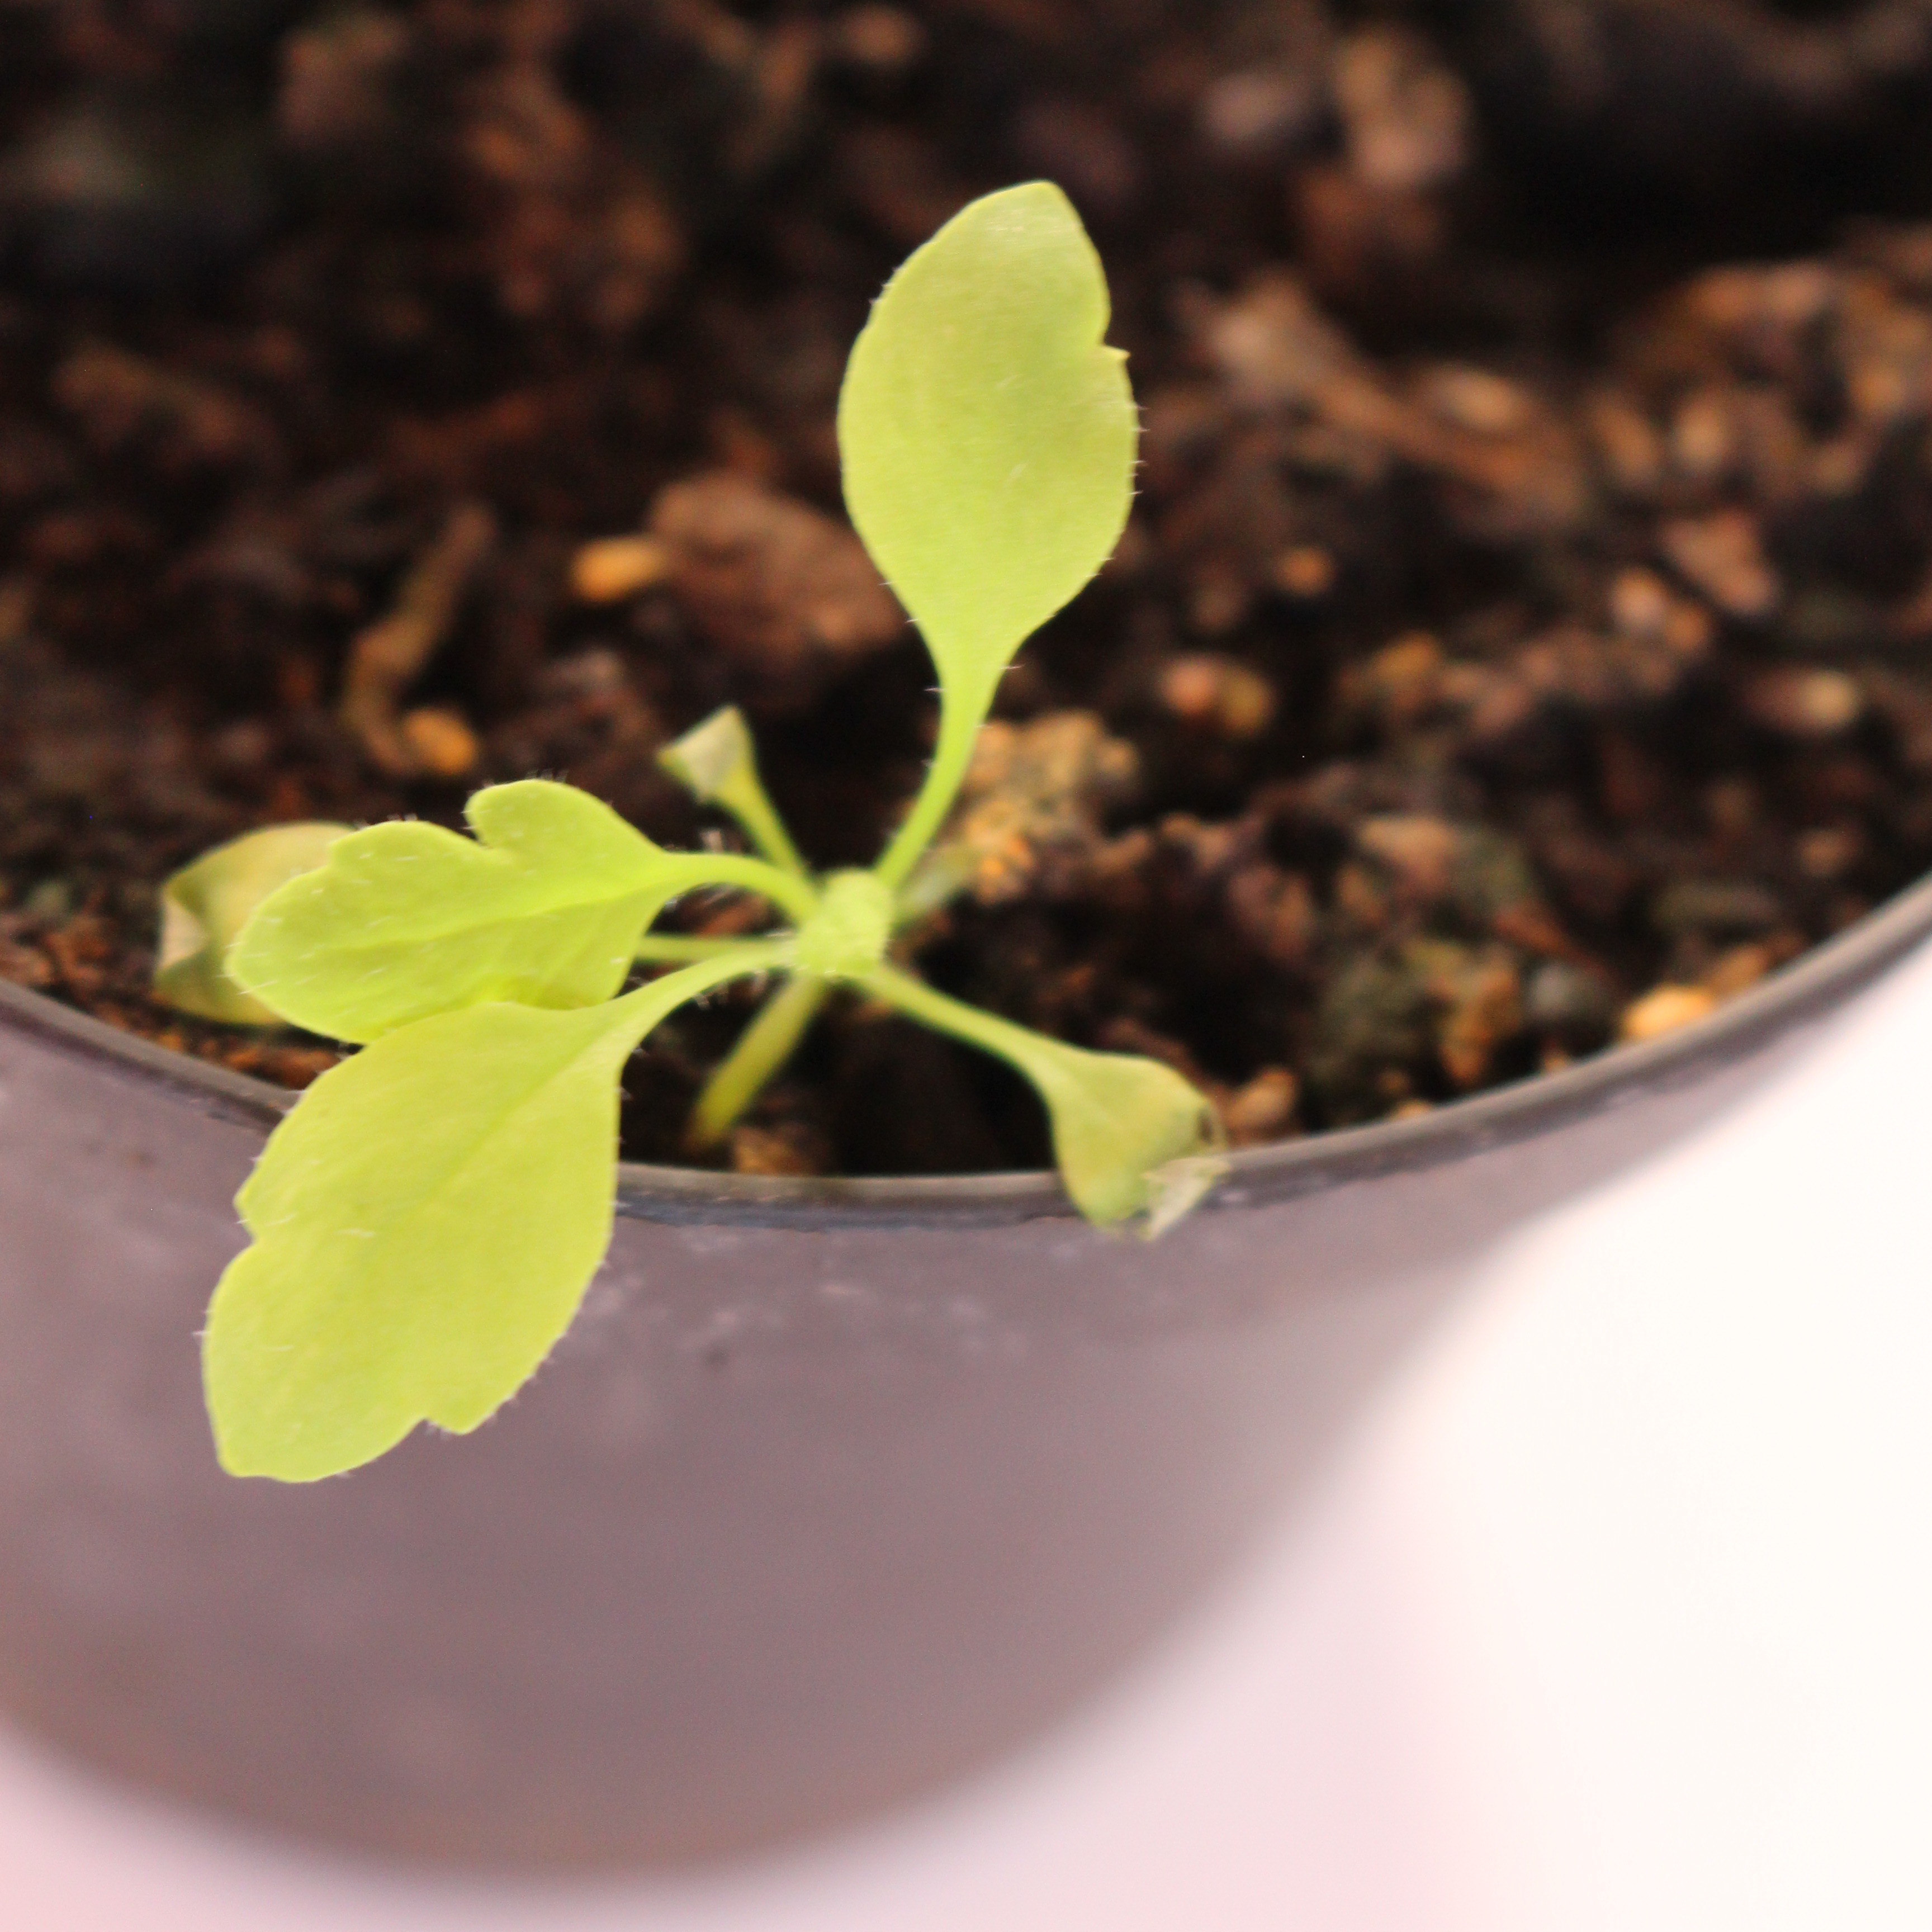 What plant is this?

Papaver rhoeas
